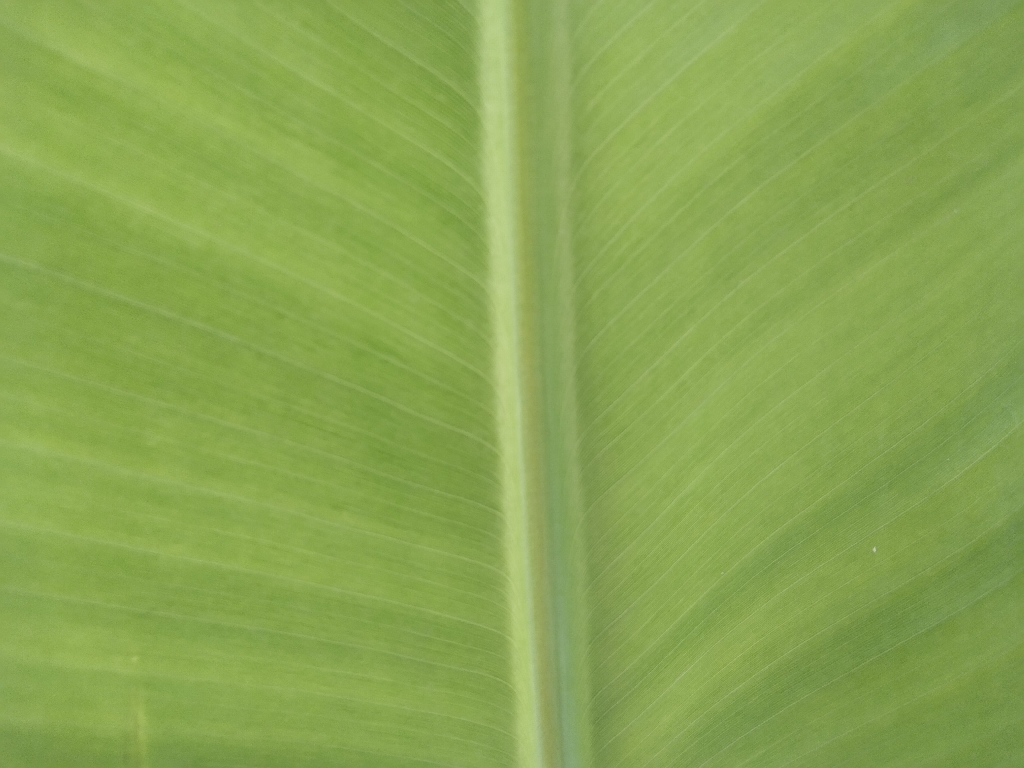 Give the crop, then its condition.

banana, healthy
